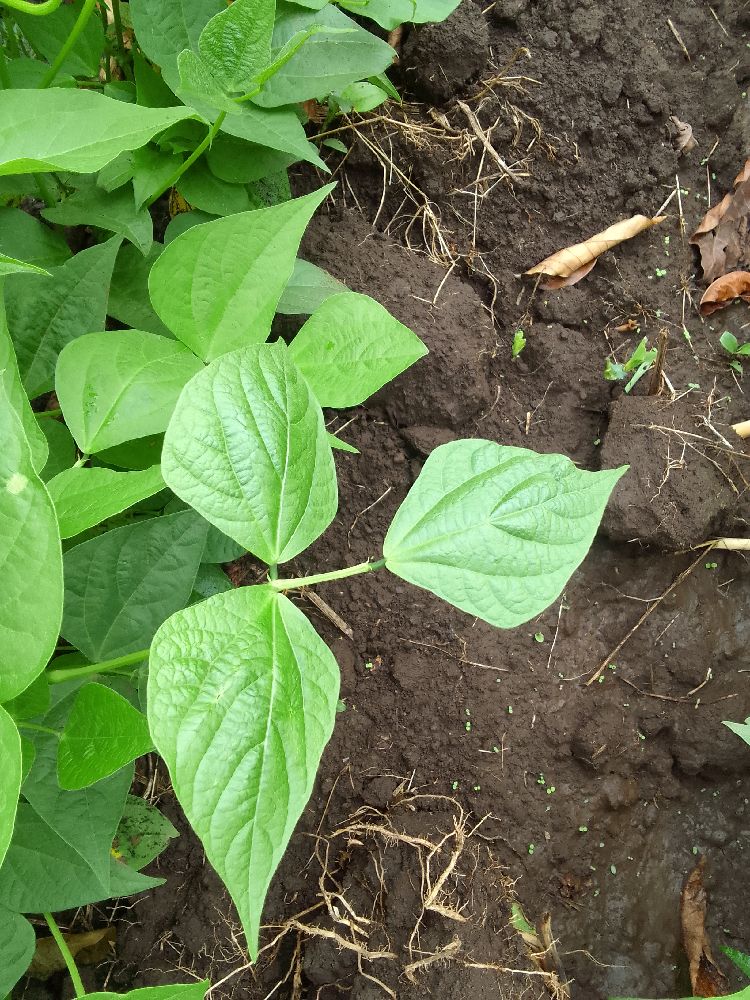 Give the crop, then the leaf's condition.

common bean, healthy
